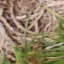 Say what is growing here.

grass
